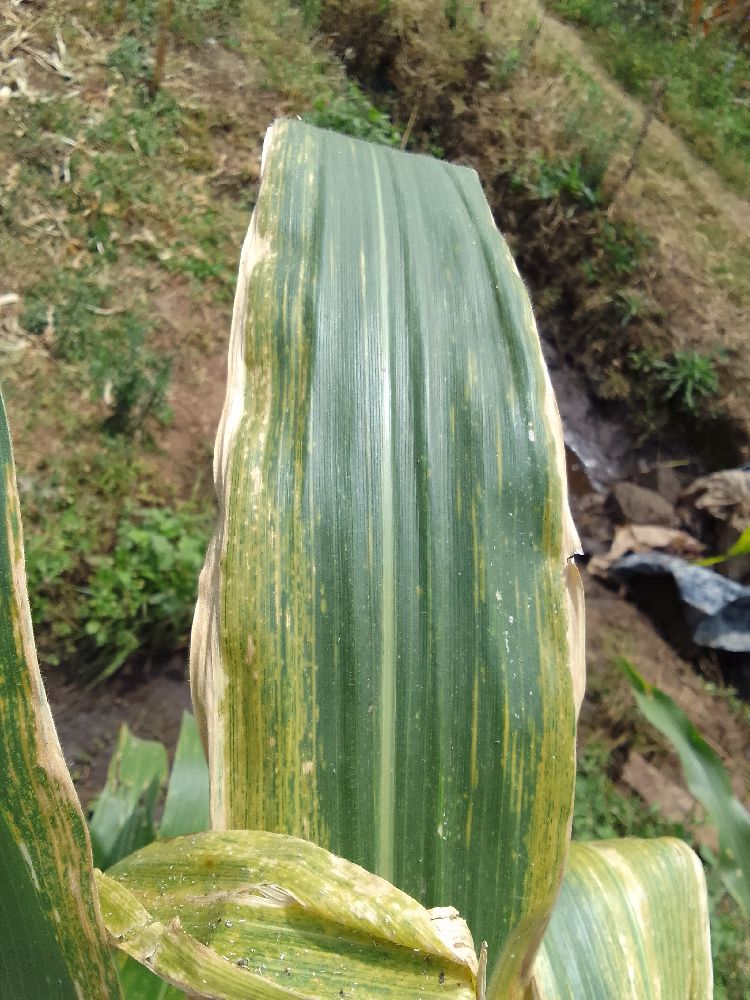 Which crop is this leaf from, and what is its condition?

maize, maize lethal necrosis
